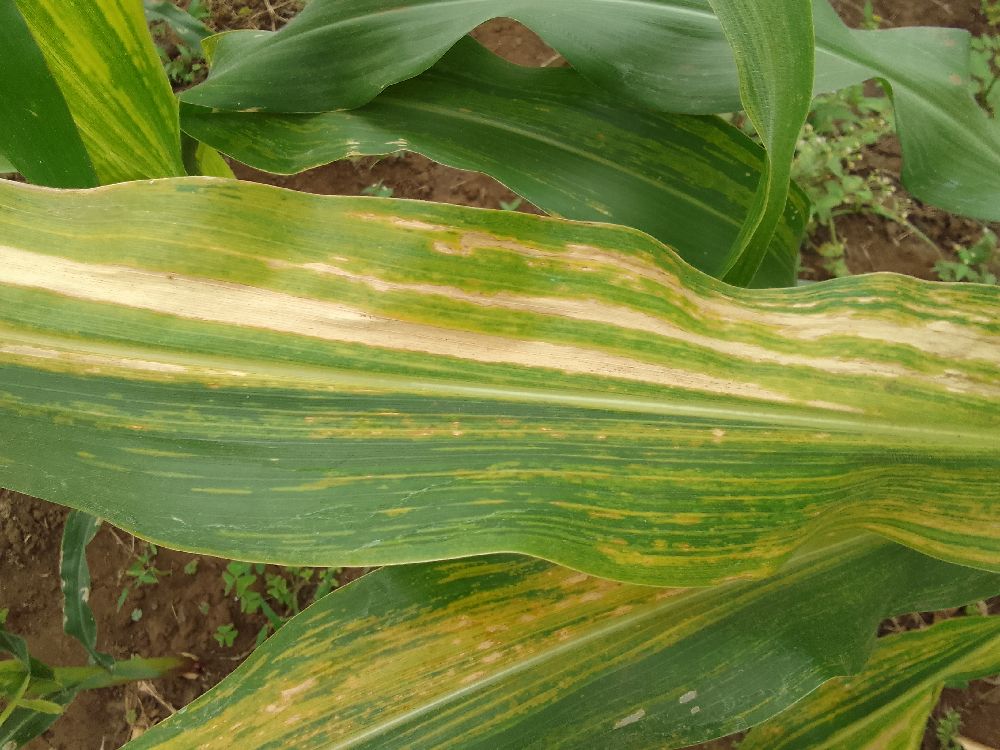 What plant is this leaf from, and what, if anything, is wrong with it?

maize, maize lethal necrosis
